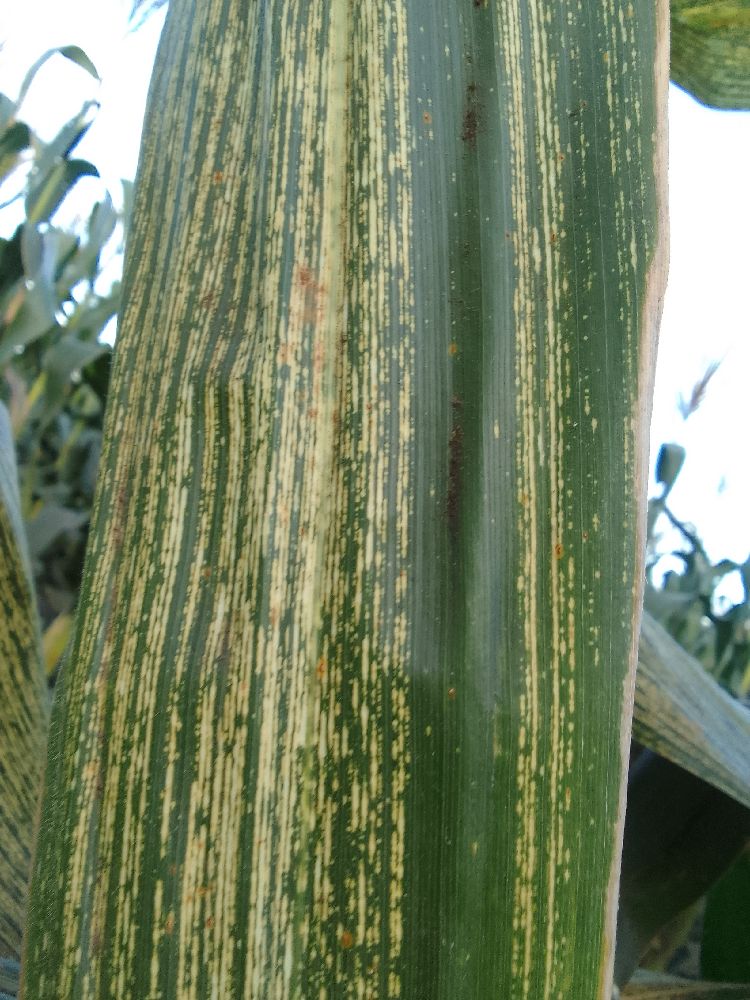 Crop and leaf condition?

maize, maize streak virus
